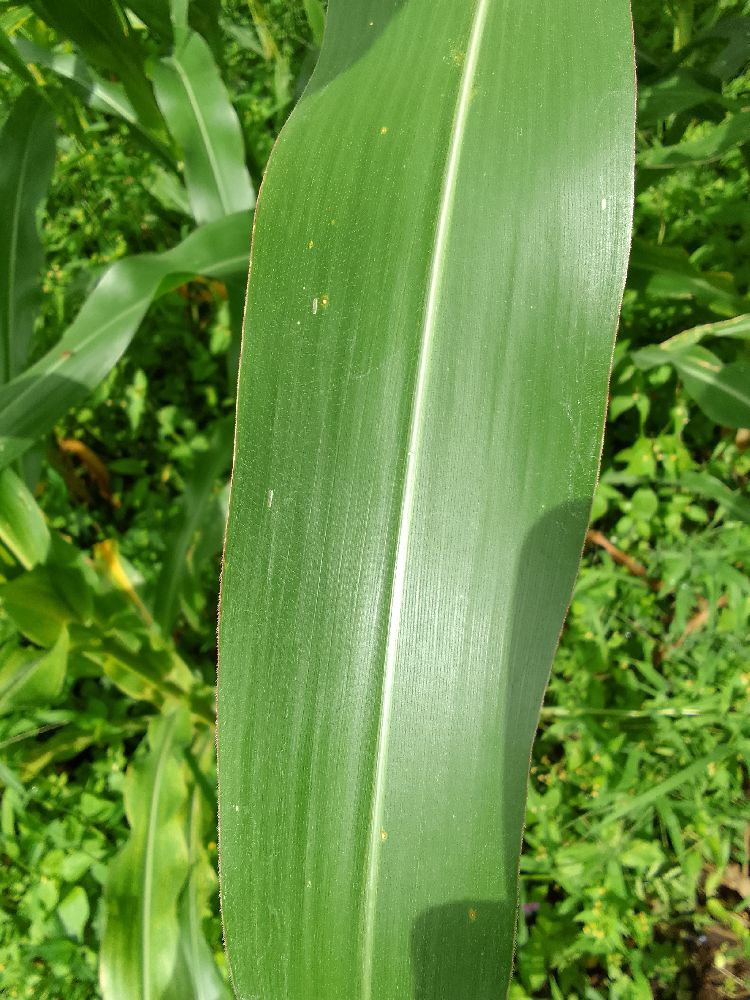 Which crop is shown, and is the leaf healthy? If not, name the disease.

maize, healthy
